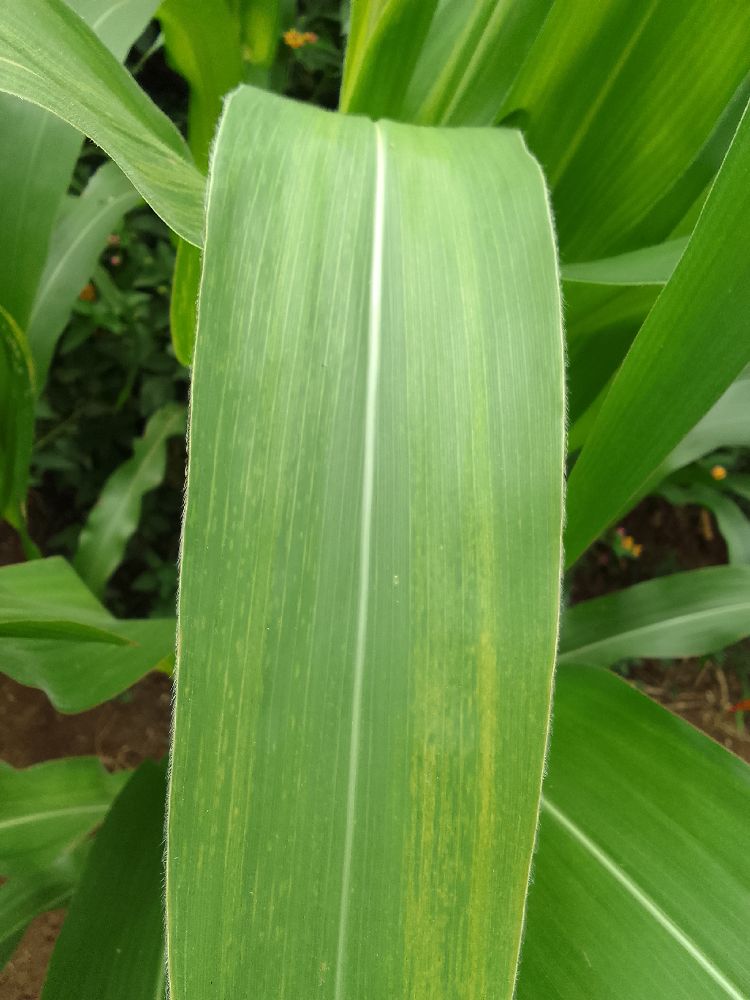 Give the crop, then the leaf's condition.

maize, maize lethal necrosis
